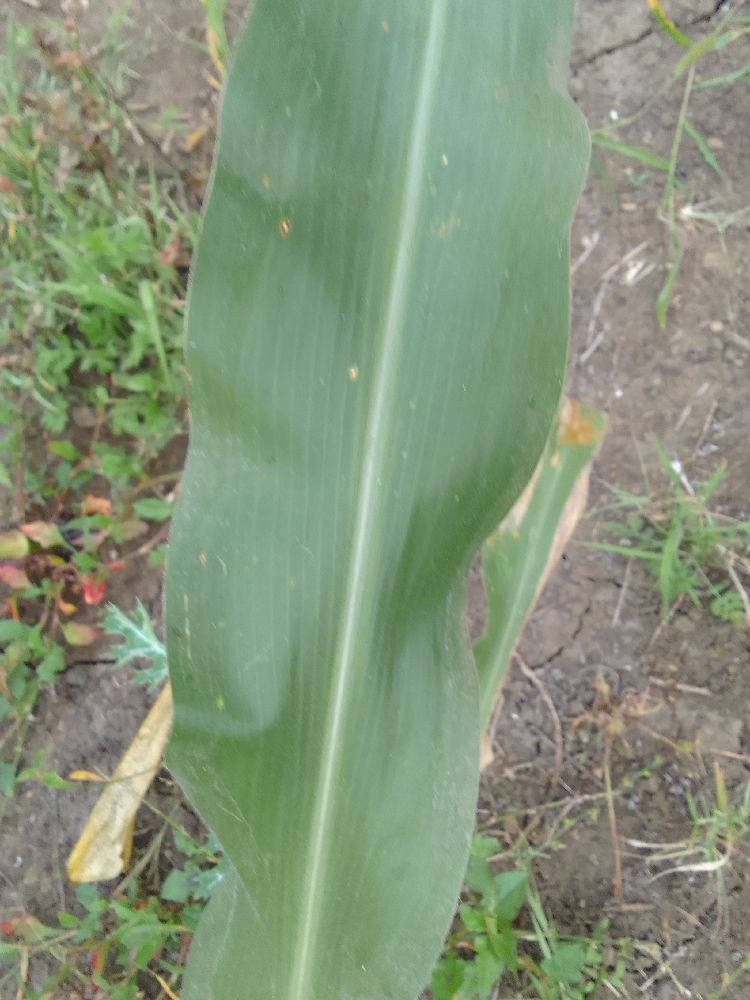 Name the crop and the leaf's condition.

maize, healthy
